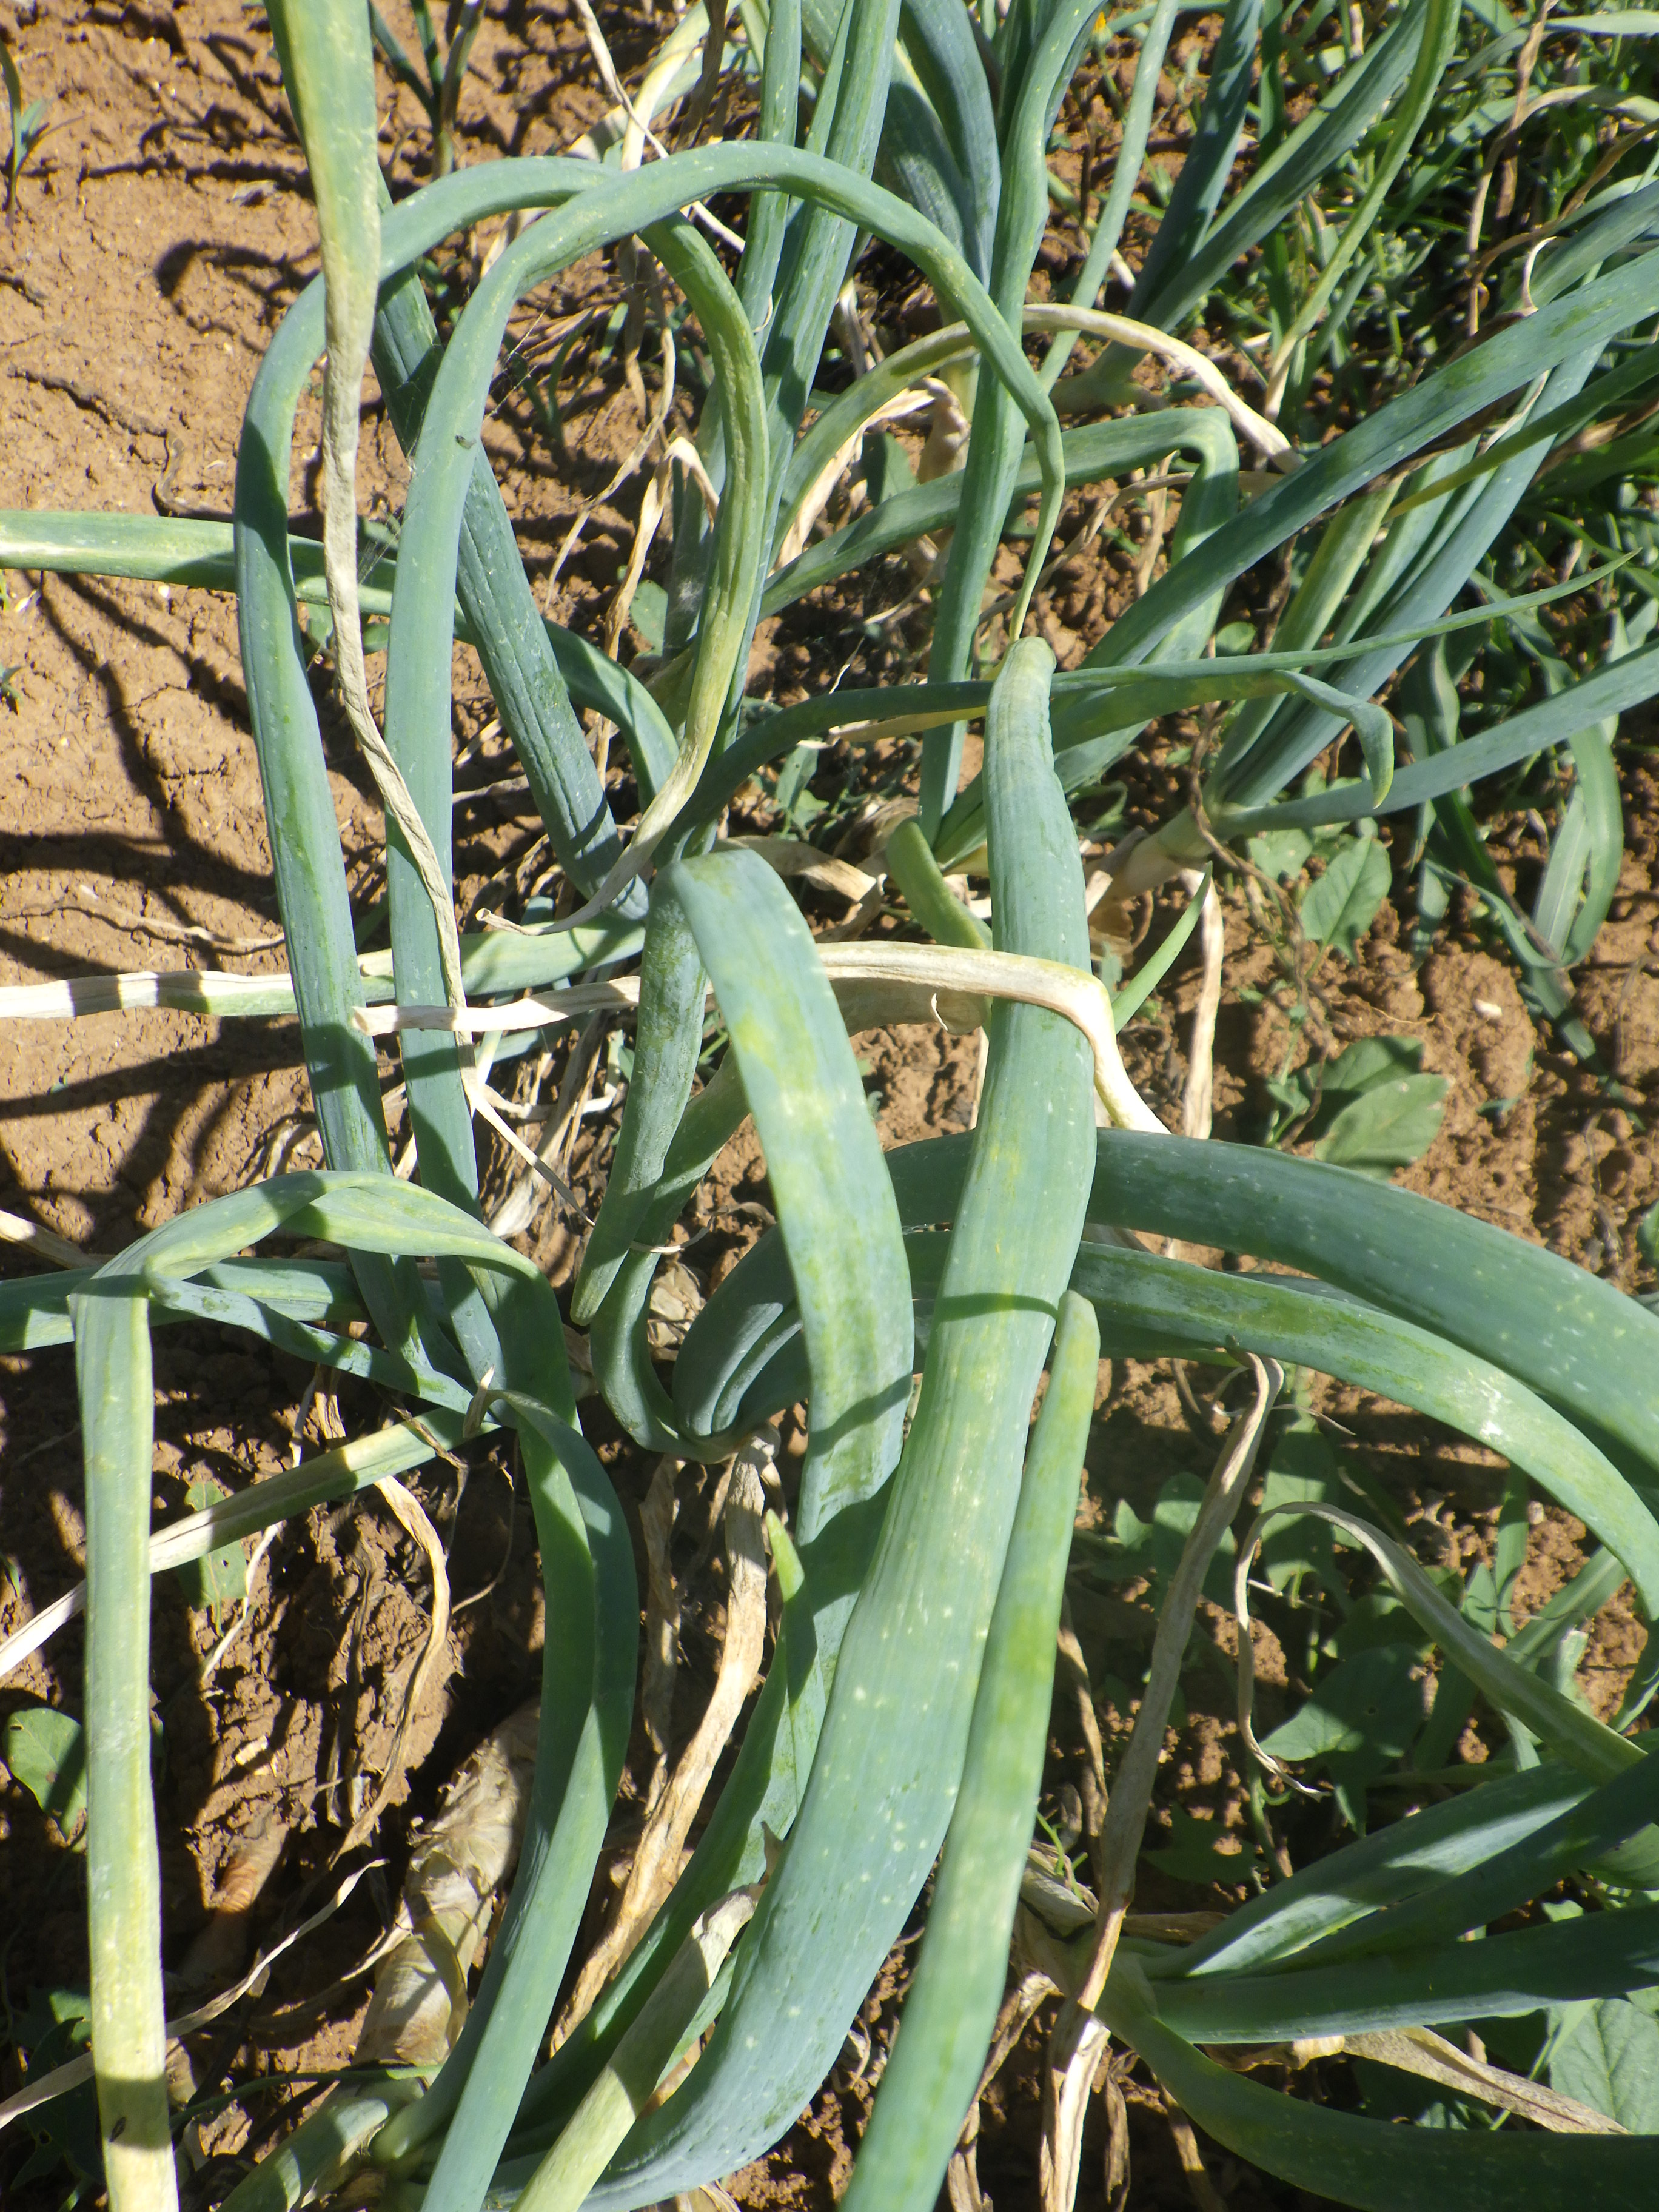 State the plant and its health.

onion, downy mildew, weeds
